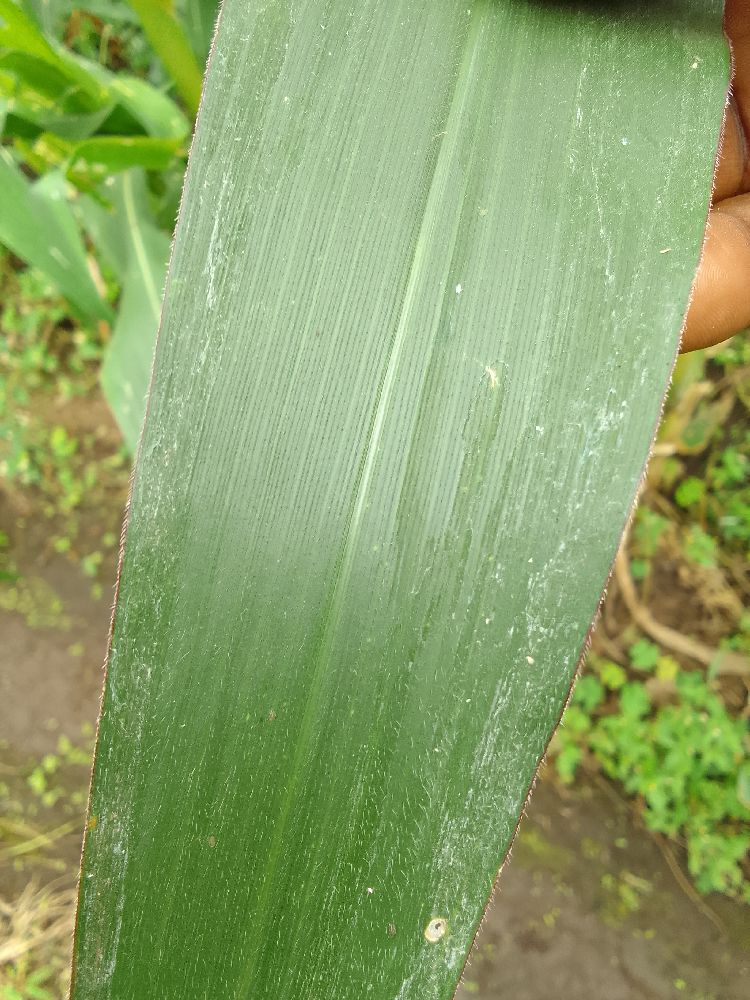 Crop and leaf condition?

maize, healthy
